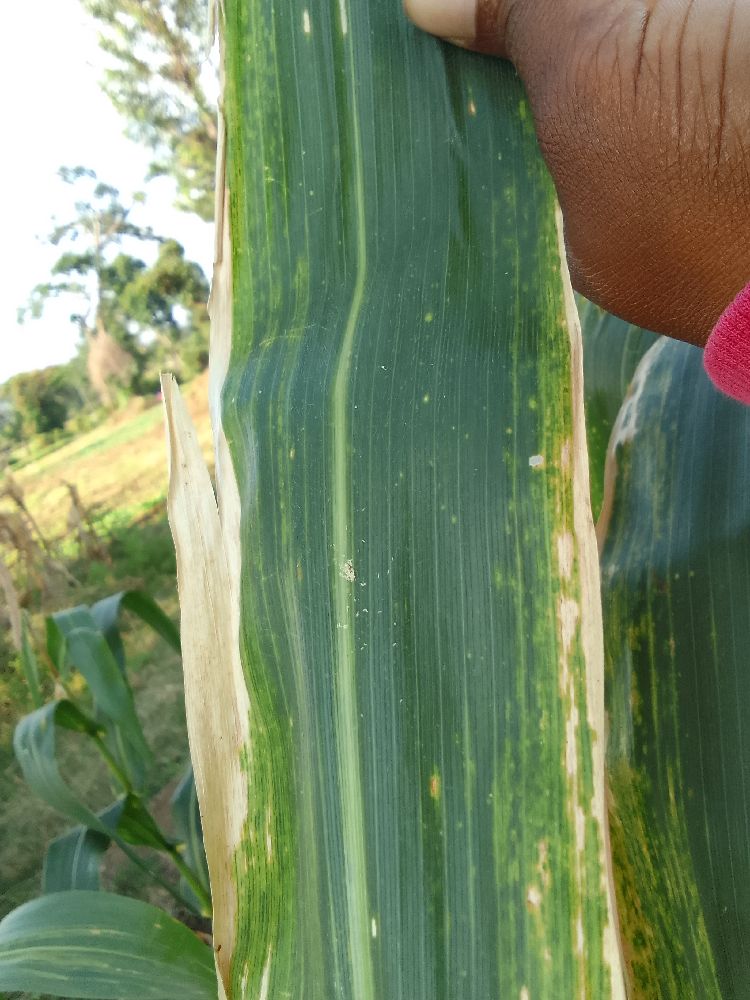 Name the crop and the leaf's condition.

maize, maize lethal necrosis
